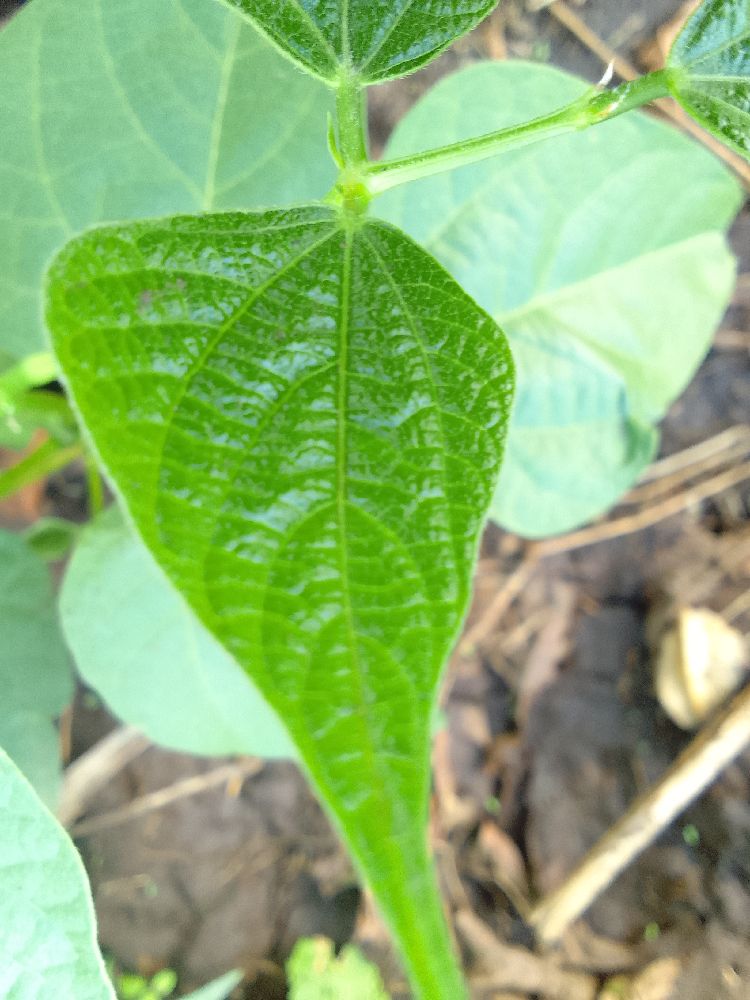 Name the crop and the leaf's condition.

common bean, healthy
